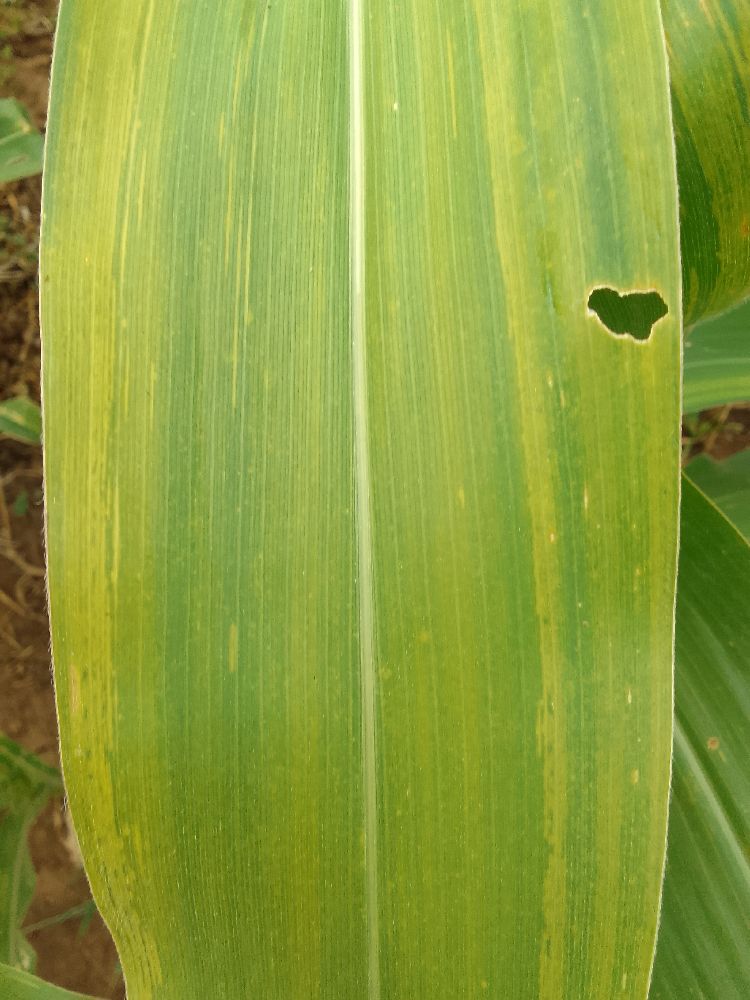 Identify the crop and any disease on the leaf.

maize, maize lethal necrosis
